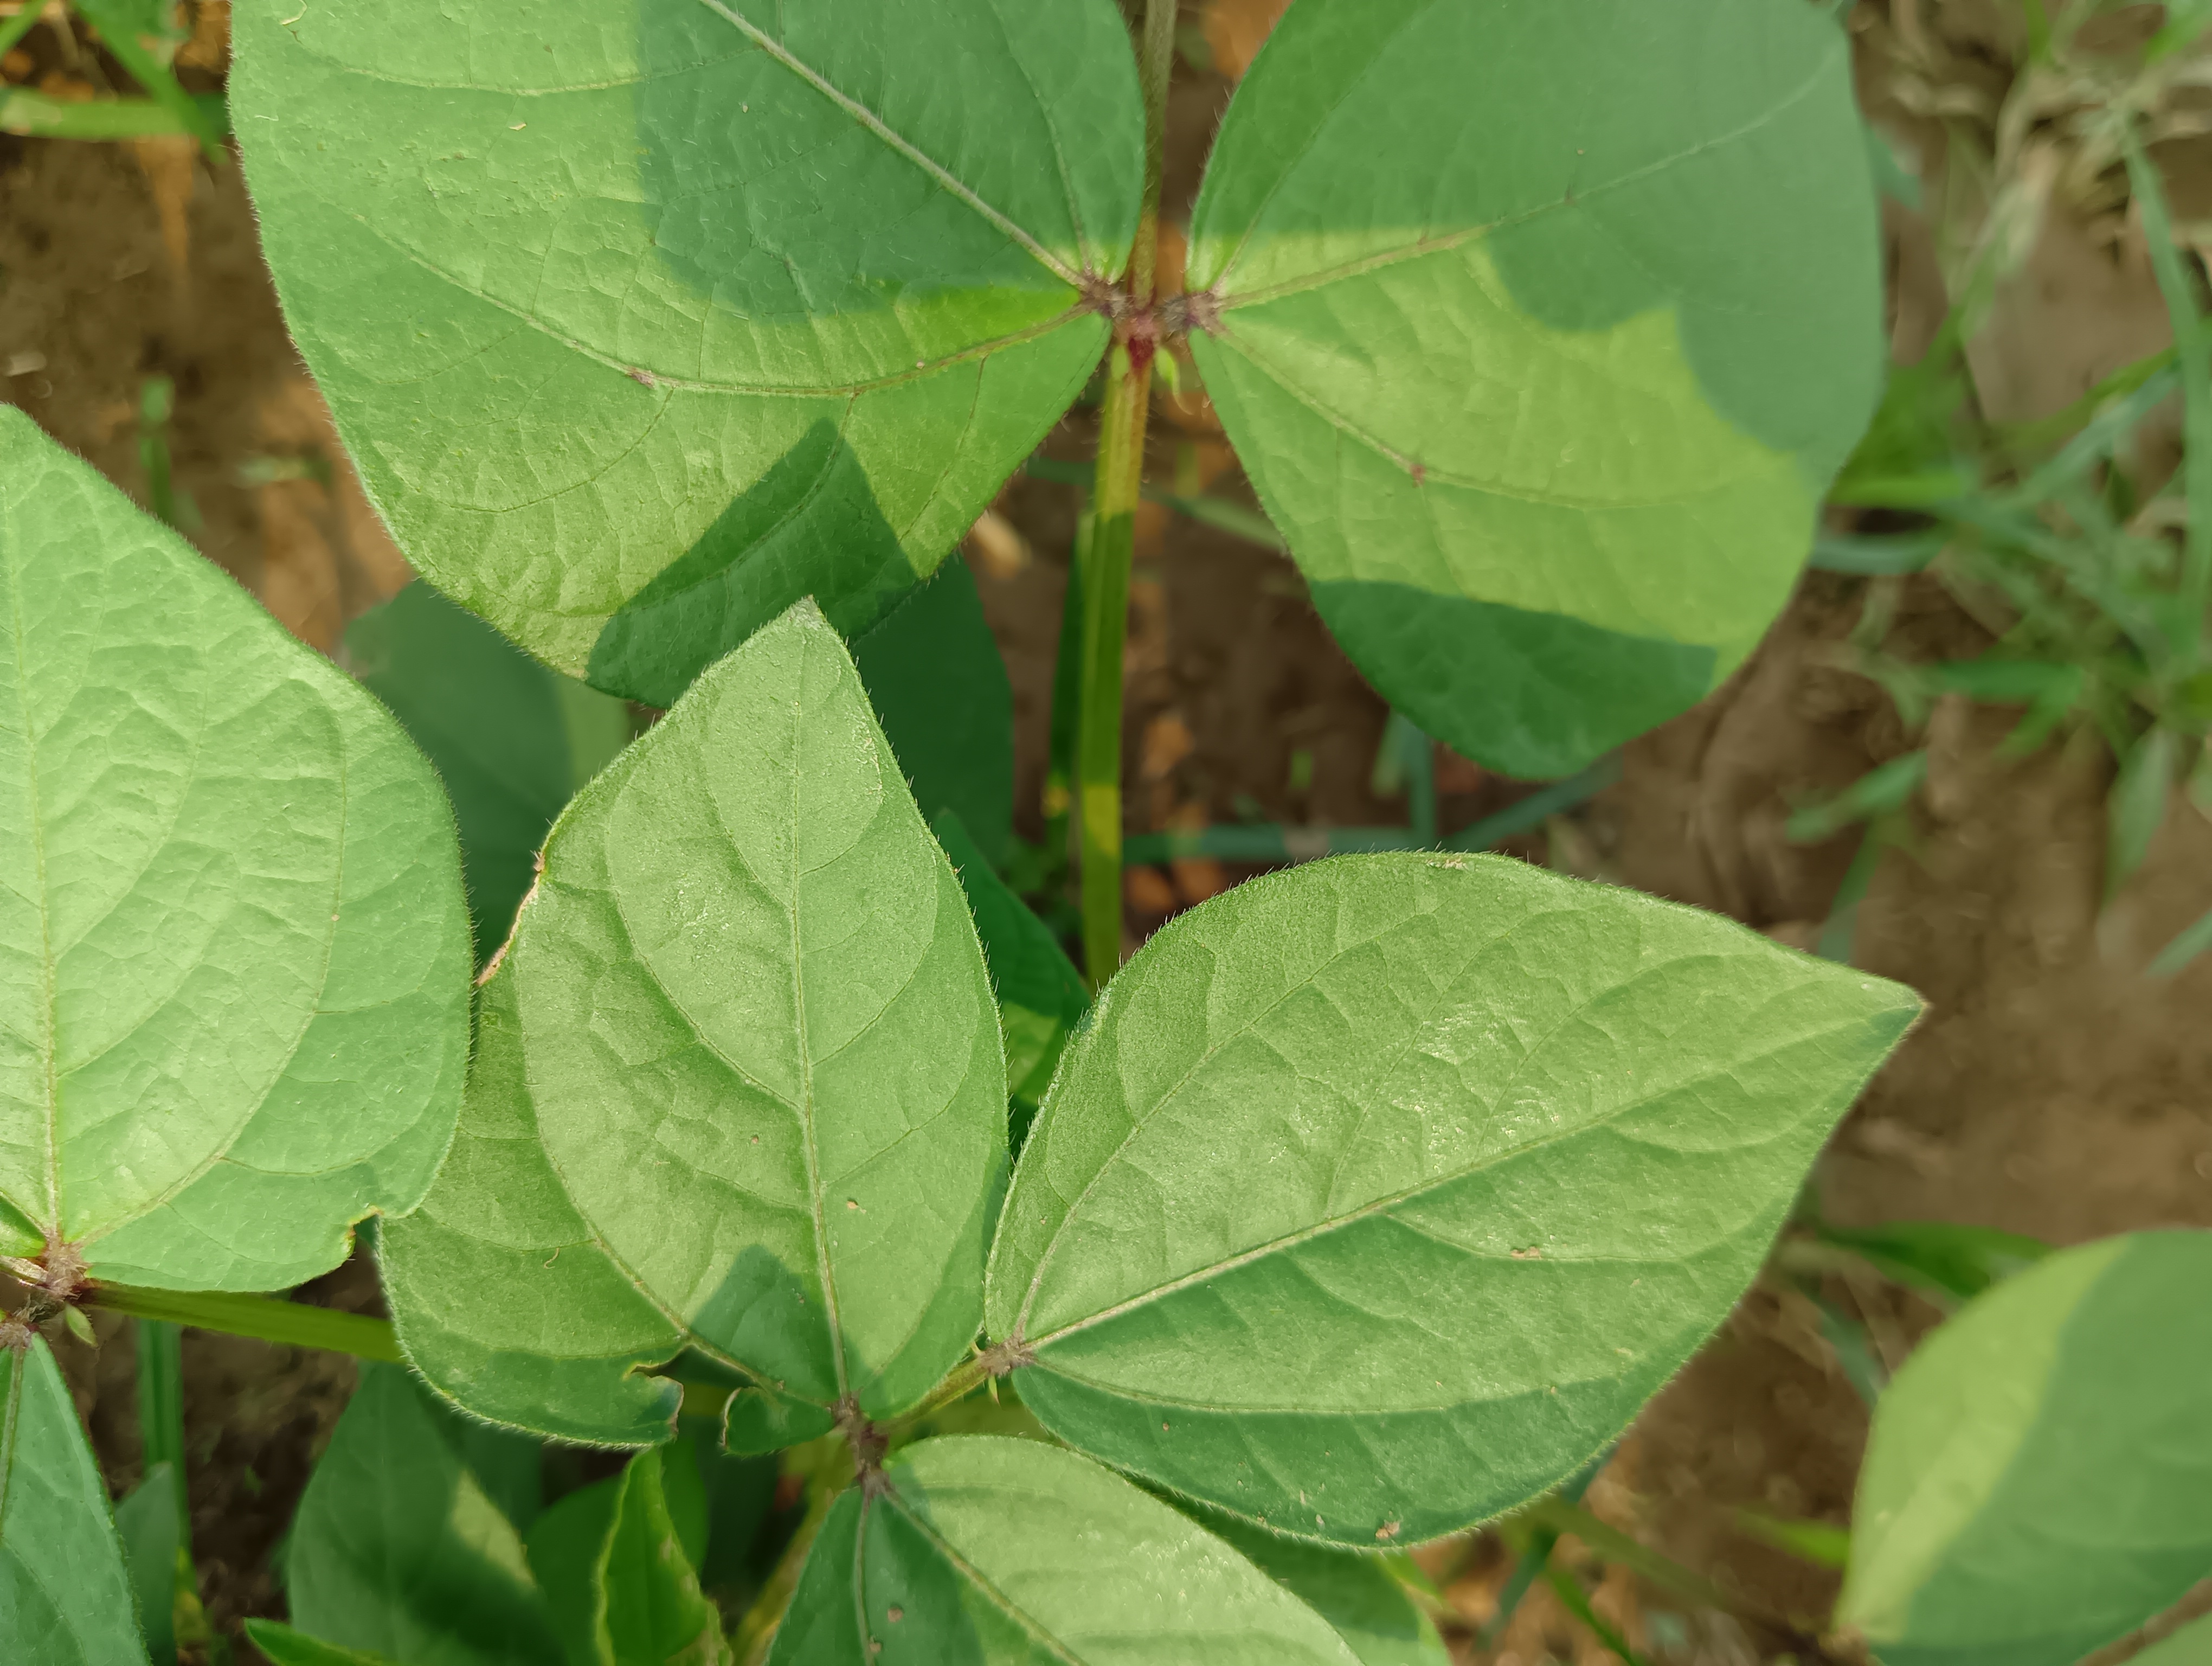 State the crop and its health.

mungbean, healthy
